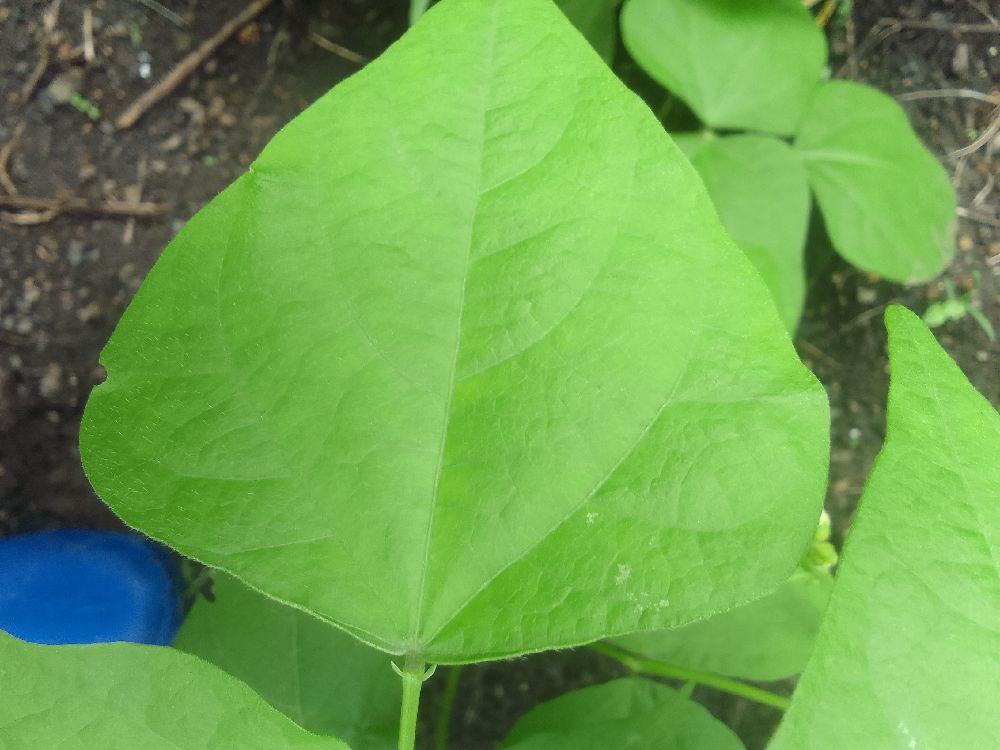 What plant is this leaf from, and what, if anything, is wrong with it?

common bean, healthy
